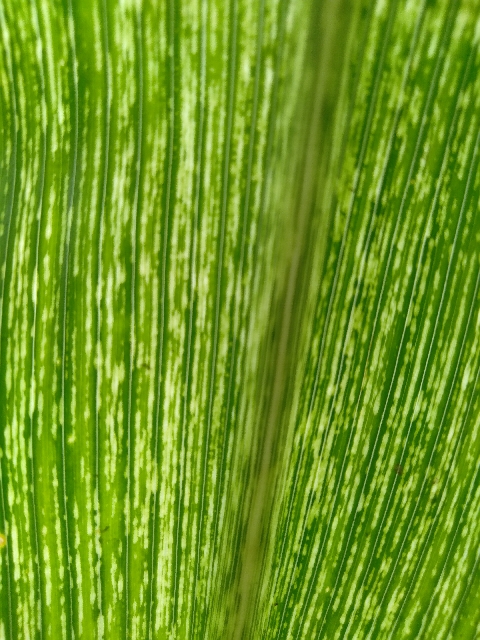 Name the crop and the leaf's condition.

maize, maize streak virus
